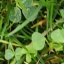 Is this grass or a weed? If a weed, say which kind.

unstructured weed
